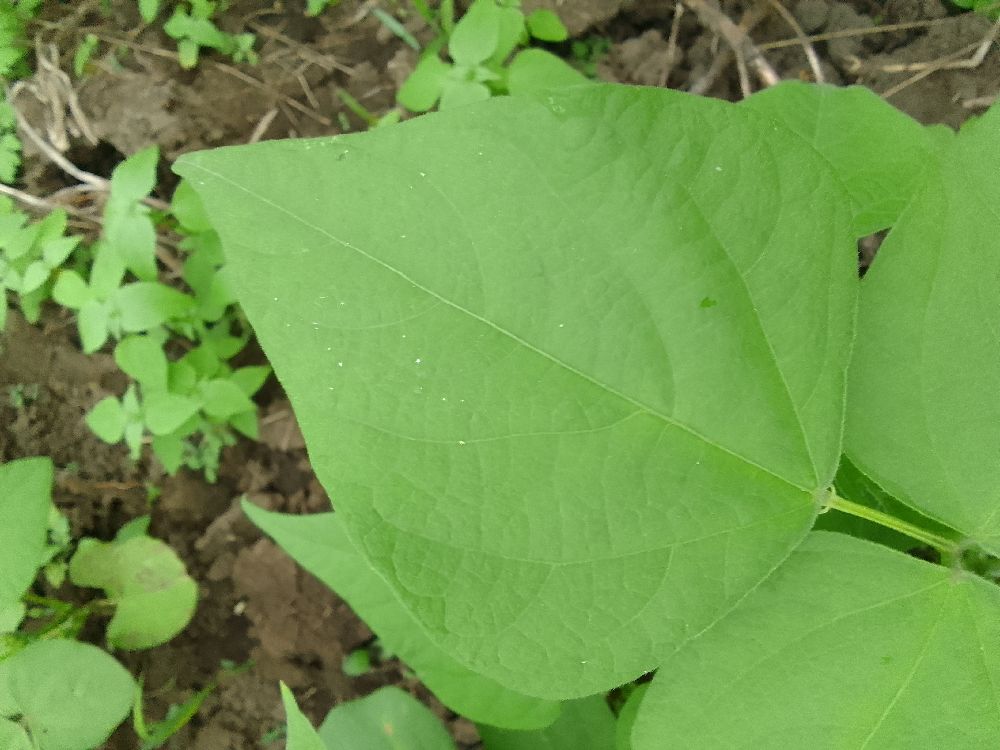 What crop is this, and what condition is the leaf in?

common bean, healthy
